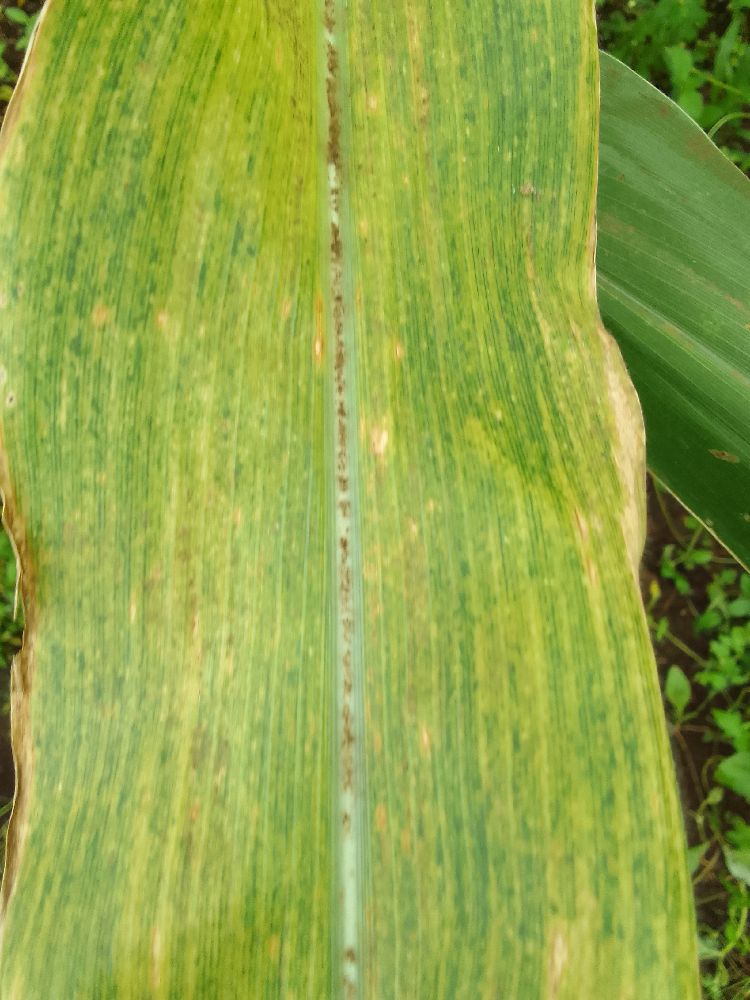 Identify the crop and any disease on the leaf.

maize, maize lethal necrosis
